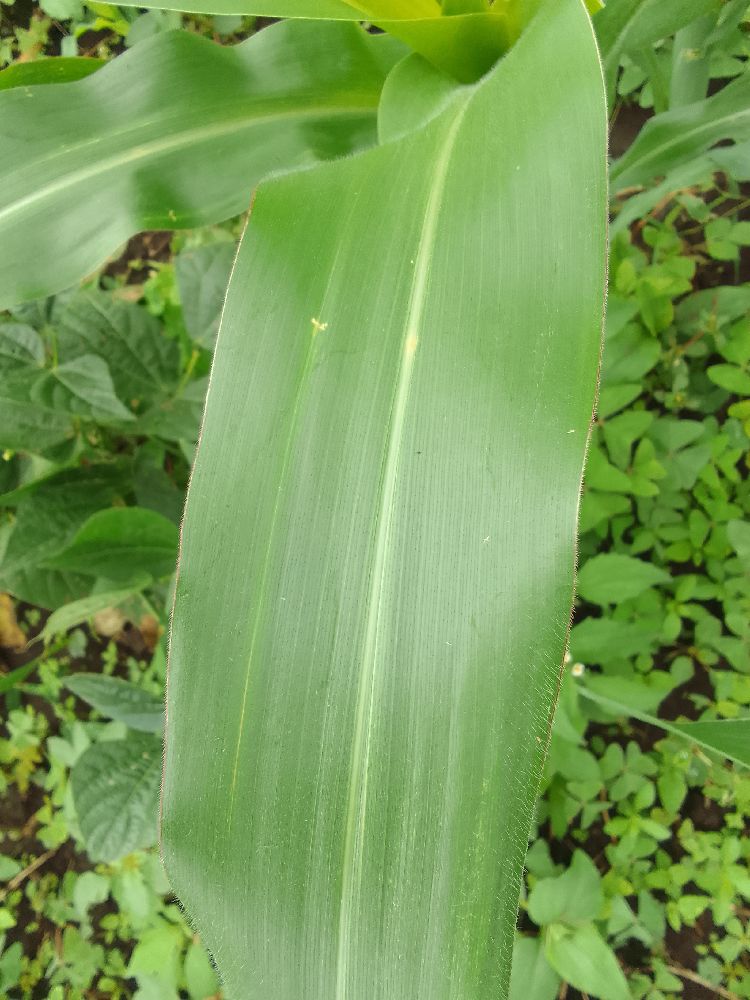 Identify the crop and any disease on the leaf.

maize, healthy
